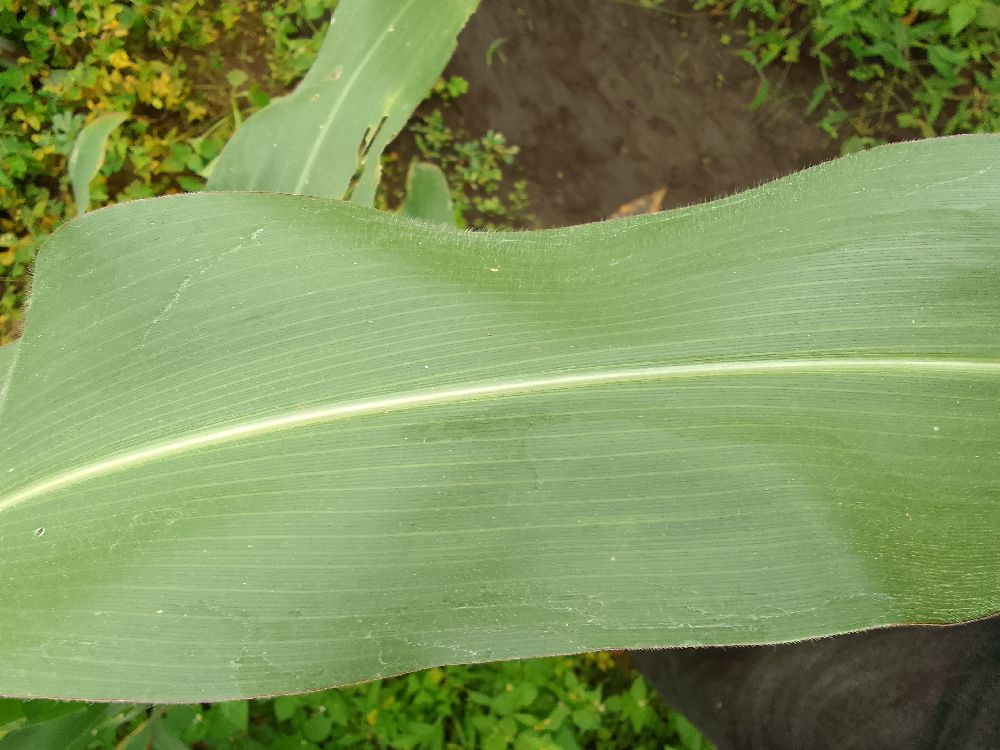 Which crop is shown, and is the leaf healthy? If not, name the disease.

maize, healthy
